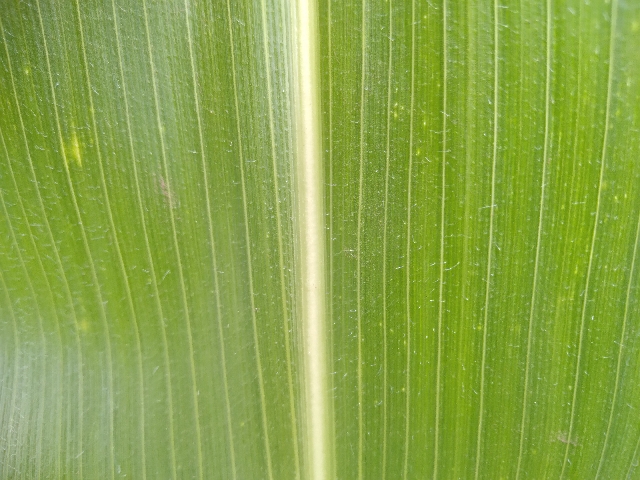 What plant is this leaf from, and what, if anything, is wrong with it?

maize, healthy
